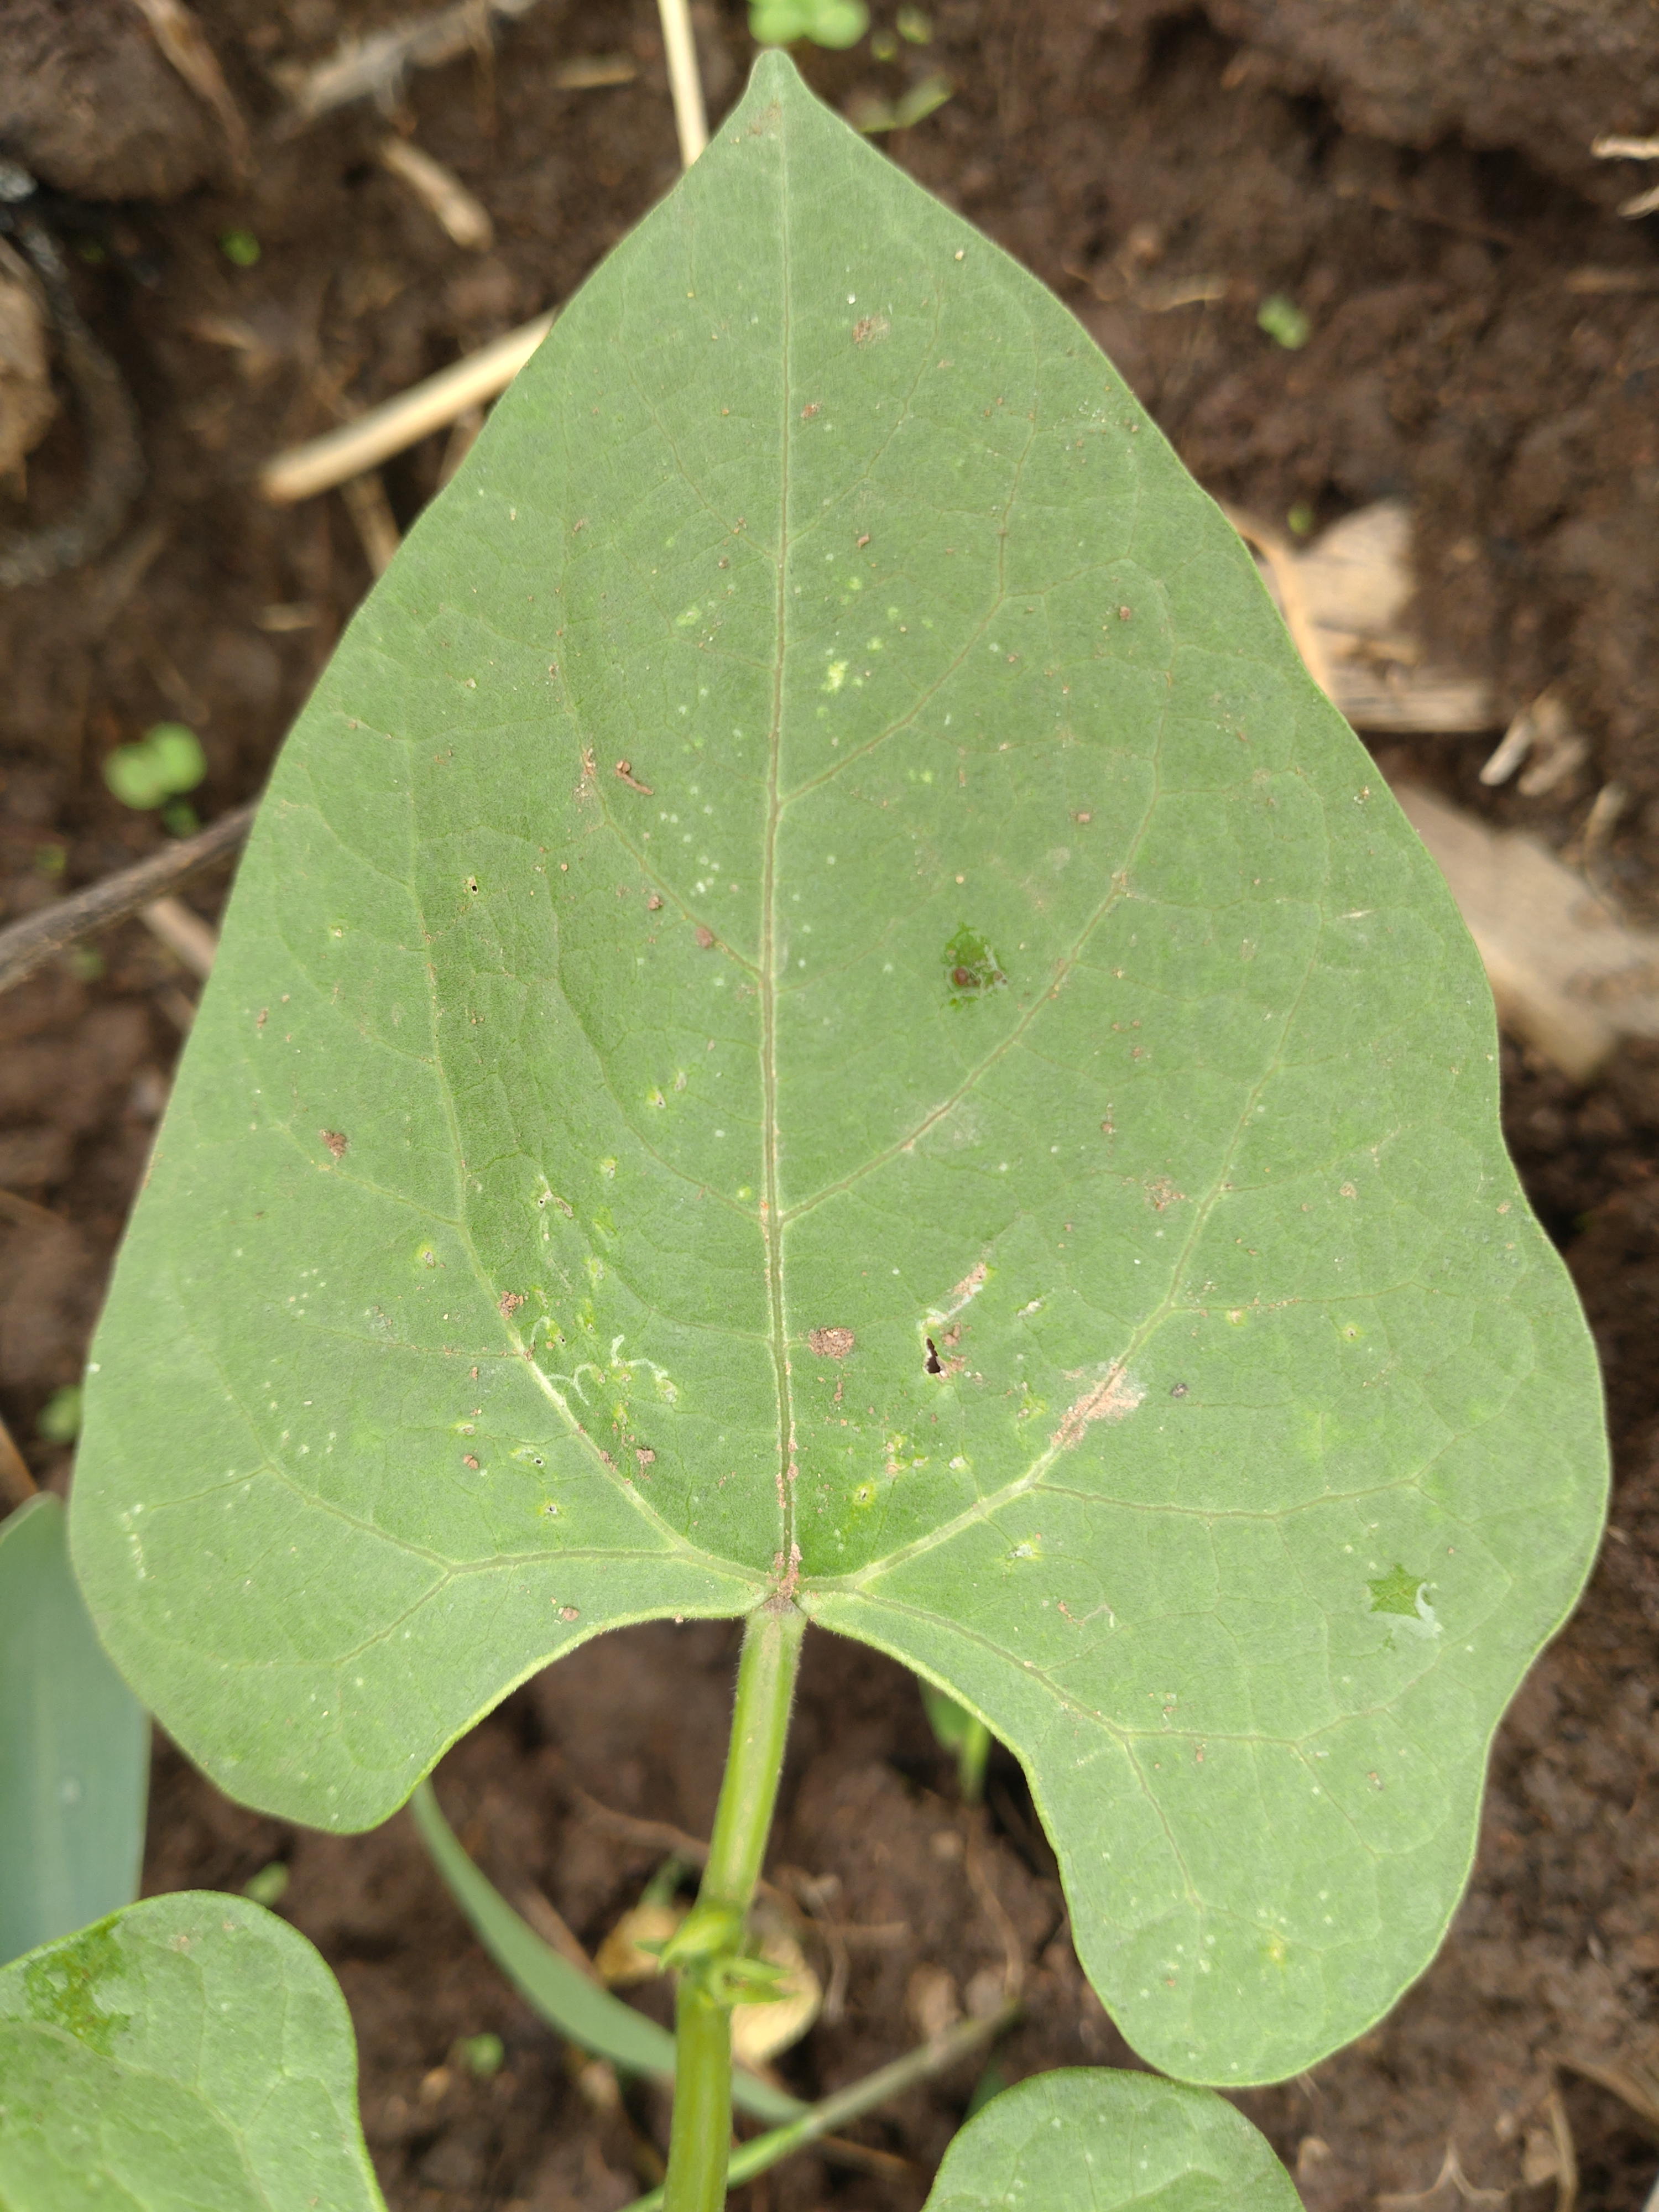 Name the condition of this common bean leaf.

healthy
